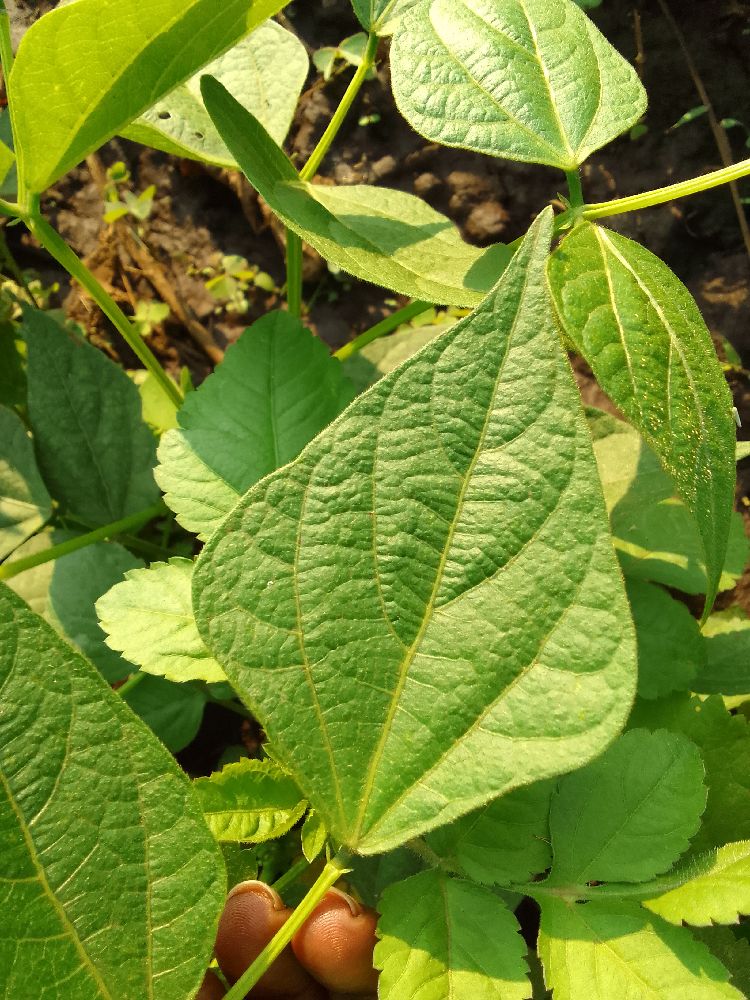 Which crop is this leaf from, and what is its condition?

common bean, healthy
